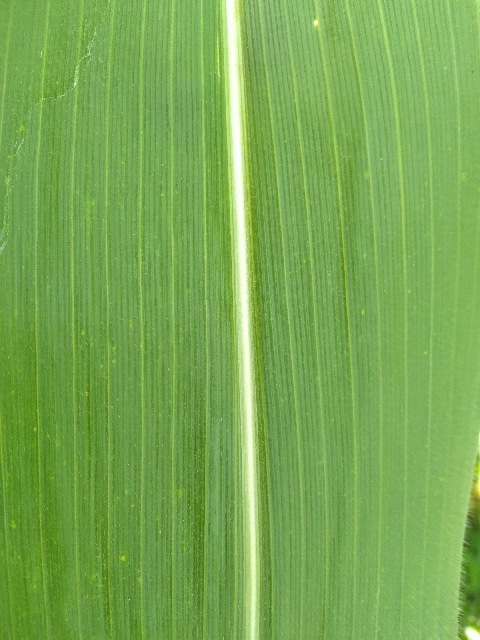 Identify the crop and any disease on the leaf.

maize, healthy
